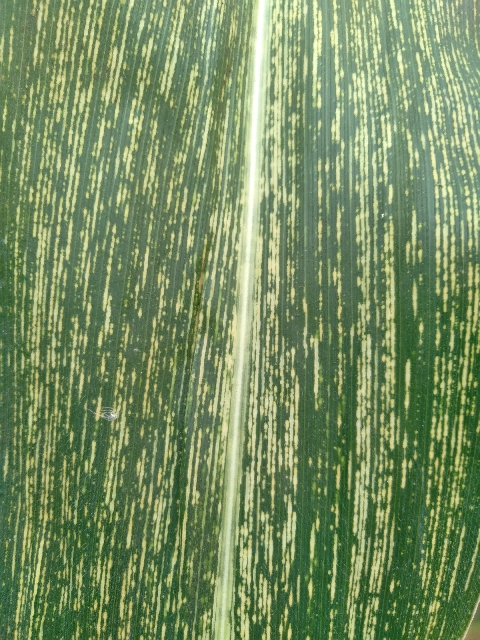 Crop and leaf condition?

maize, maize streak virus
